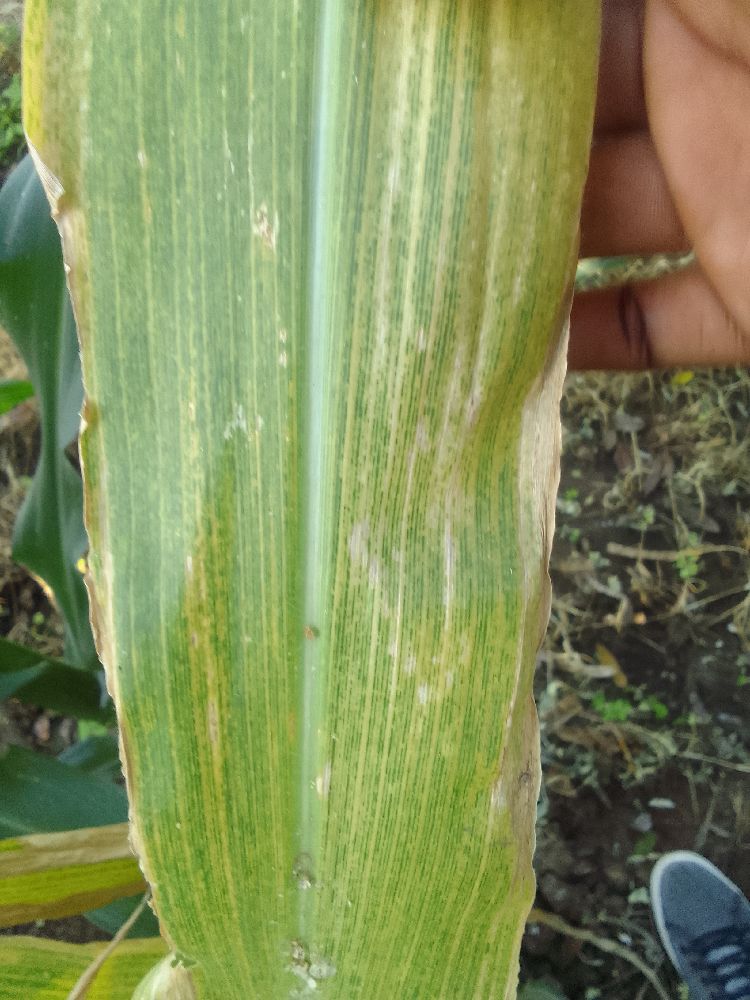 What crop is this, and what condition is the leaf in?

maize, maize lethal necrosis
